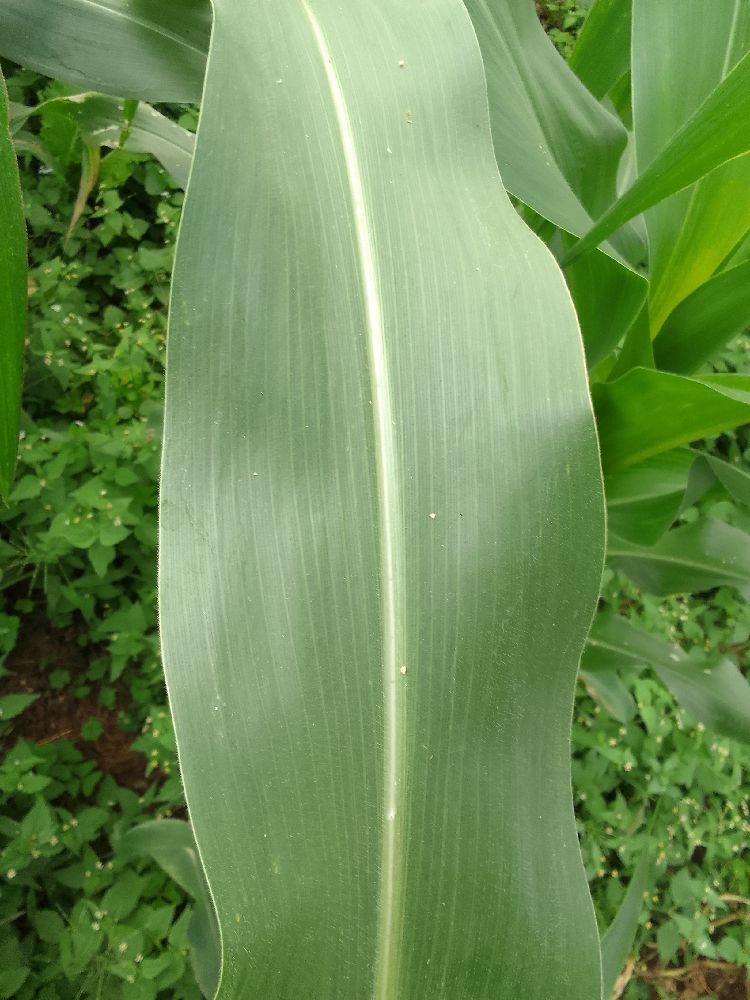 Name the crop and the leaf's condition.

maize, healthy
